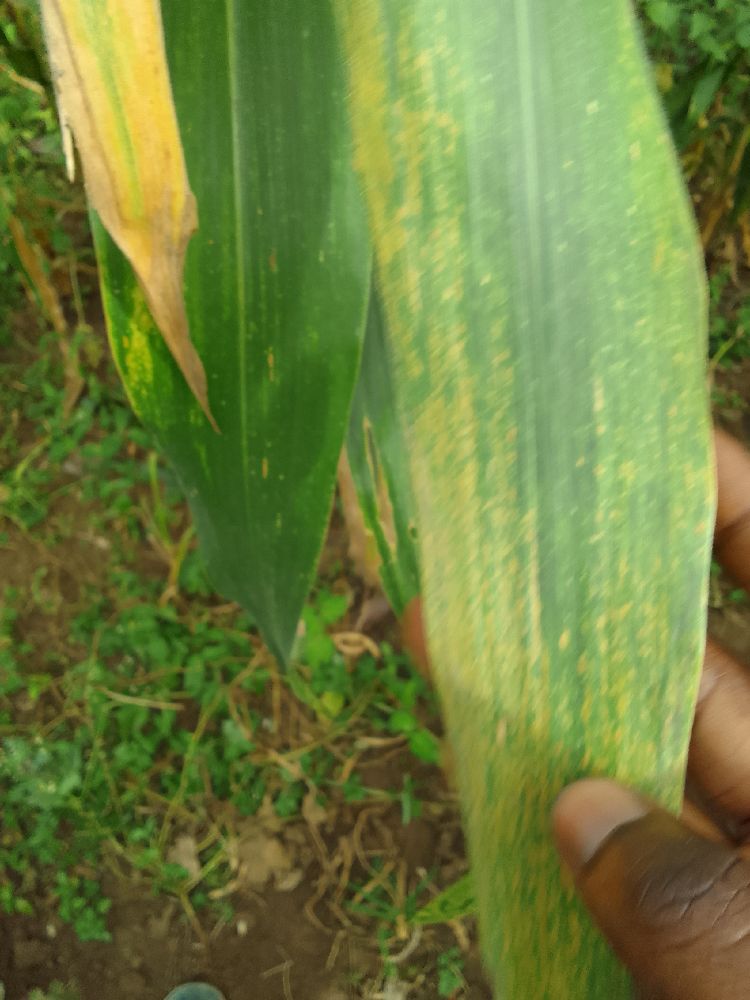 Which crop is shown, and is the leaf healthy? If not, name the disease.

maize, maize lethal necrosis
